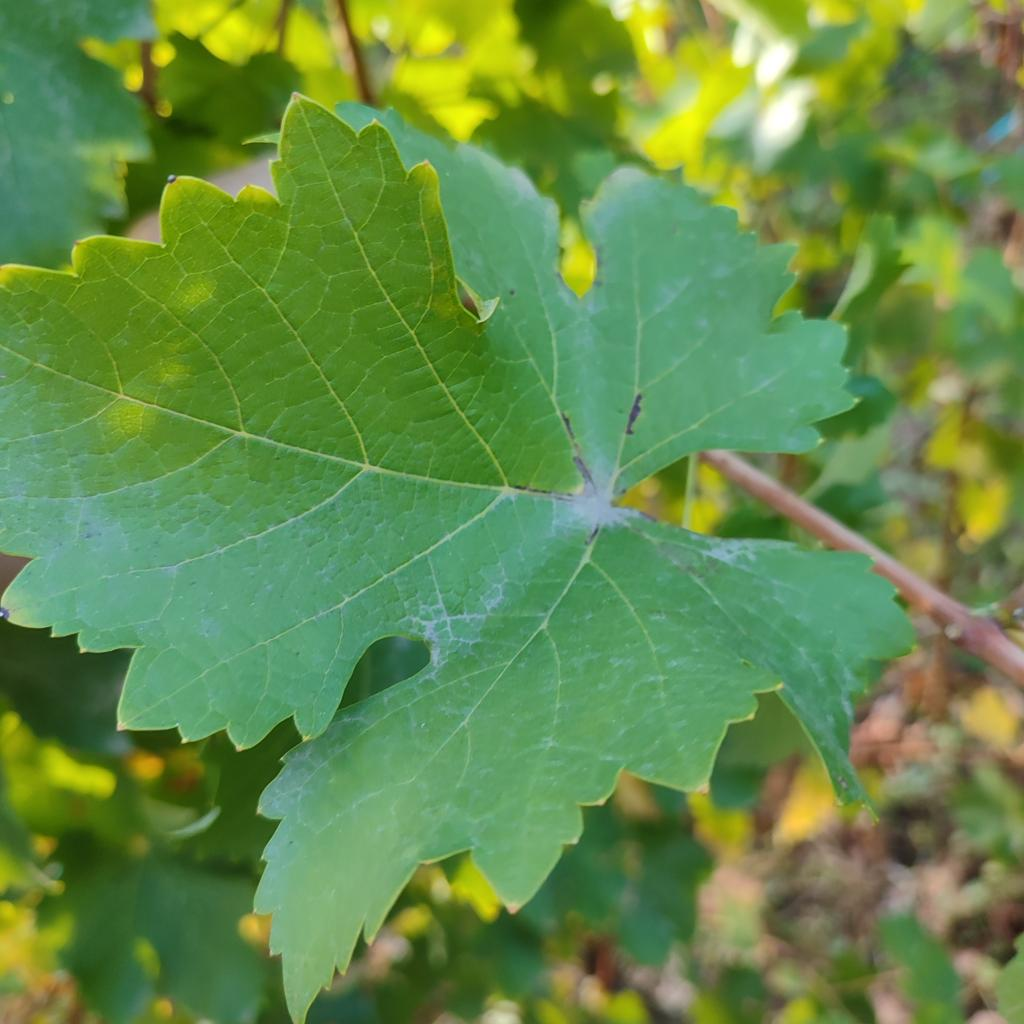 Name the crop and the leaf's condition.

grapevine, powdery mildew
